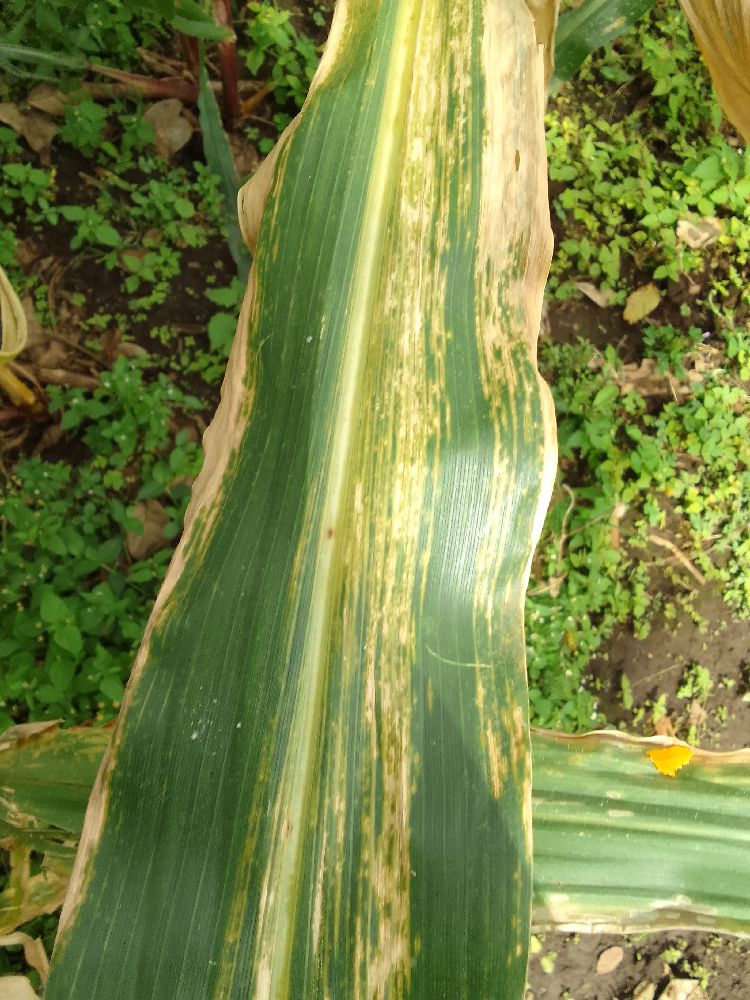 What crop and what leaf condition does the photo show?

maize, maize lethal necrosis
